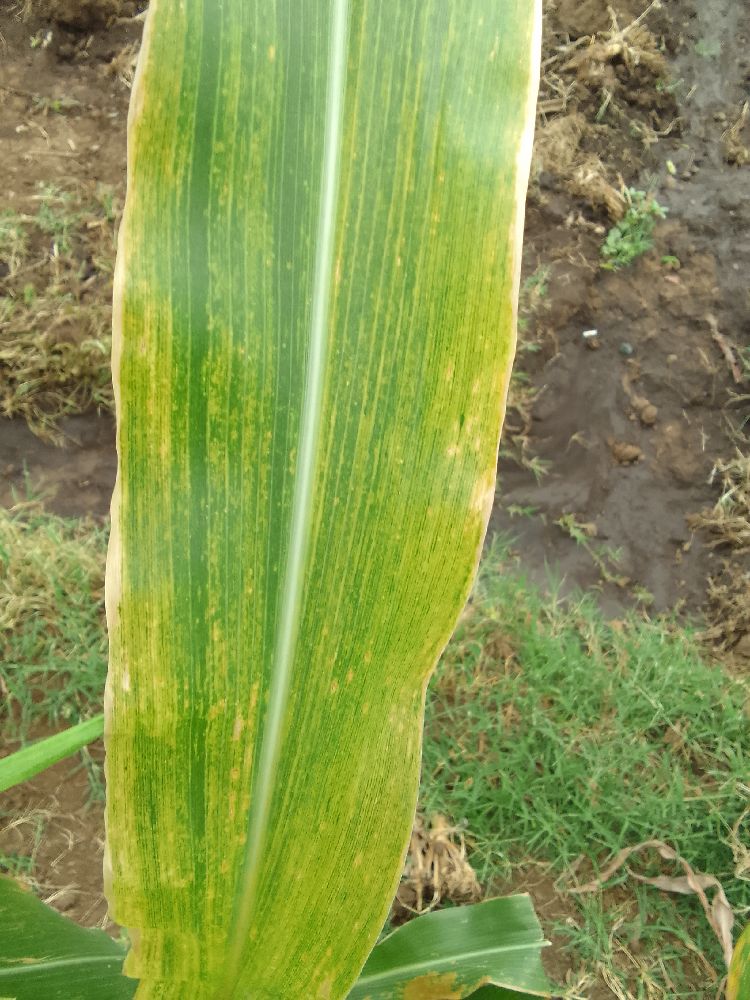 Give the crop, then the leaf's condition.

maize, maize lethal necrosis
